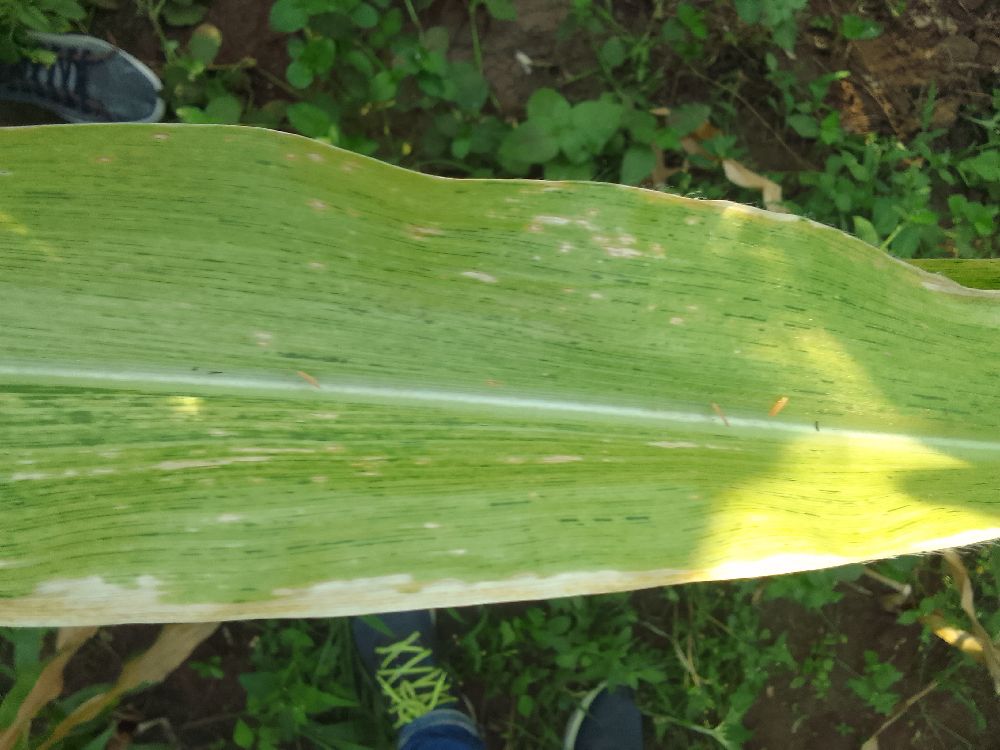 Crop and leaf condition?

maize, maize lethal necrosis
